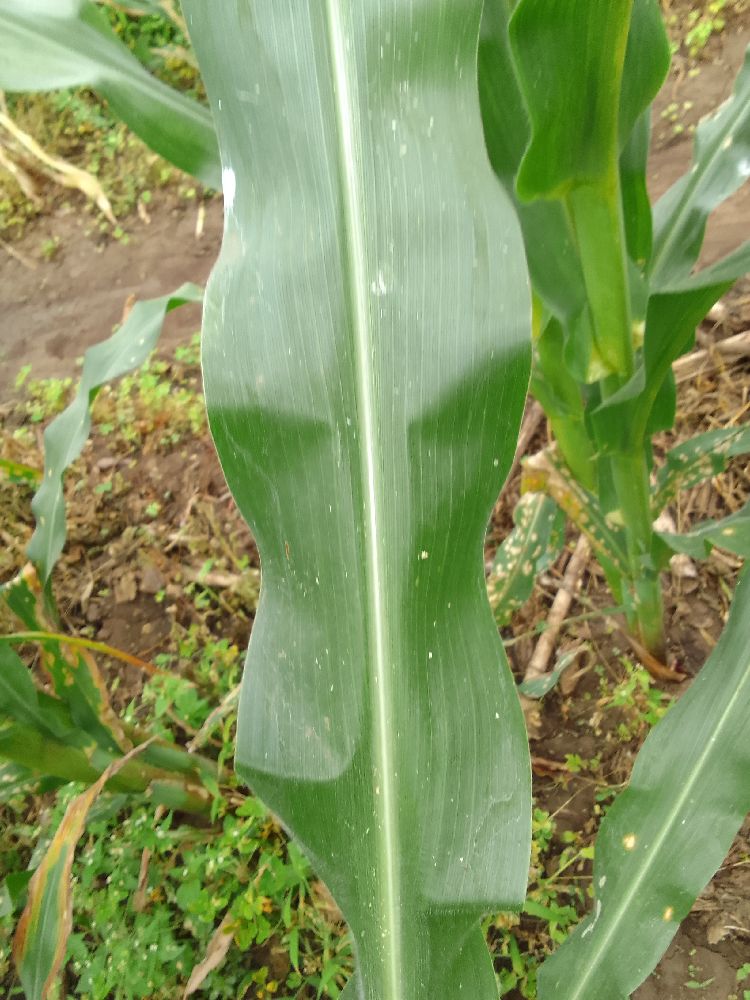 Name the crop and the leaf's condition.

maize, healthy
